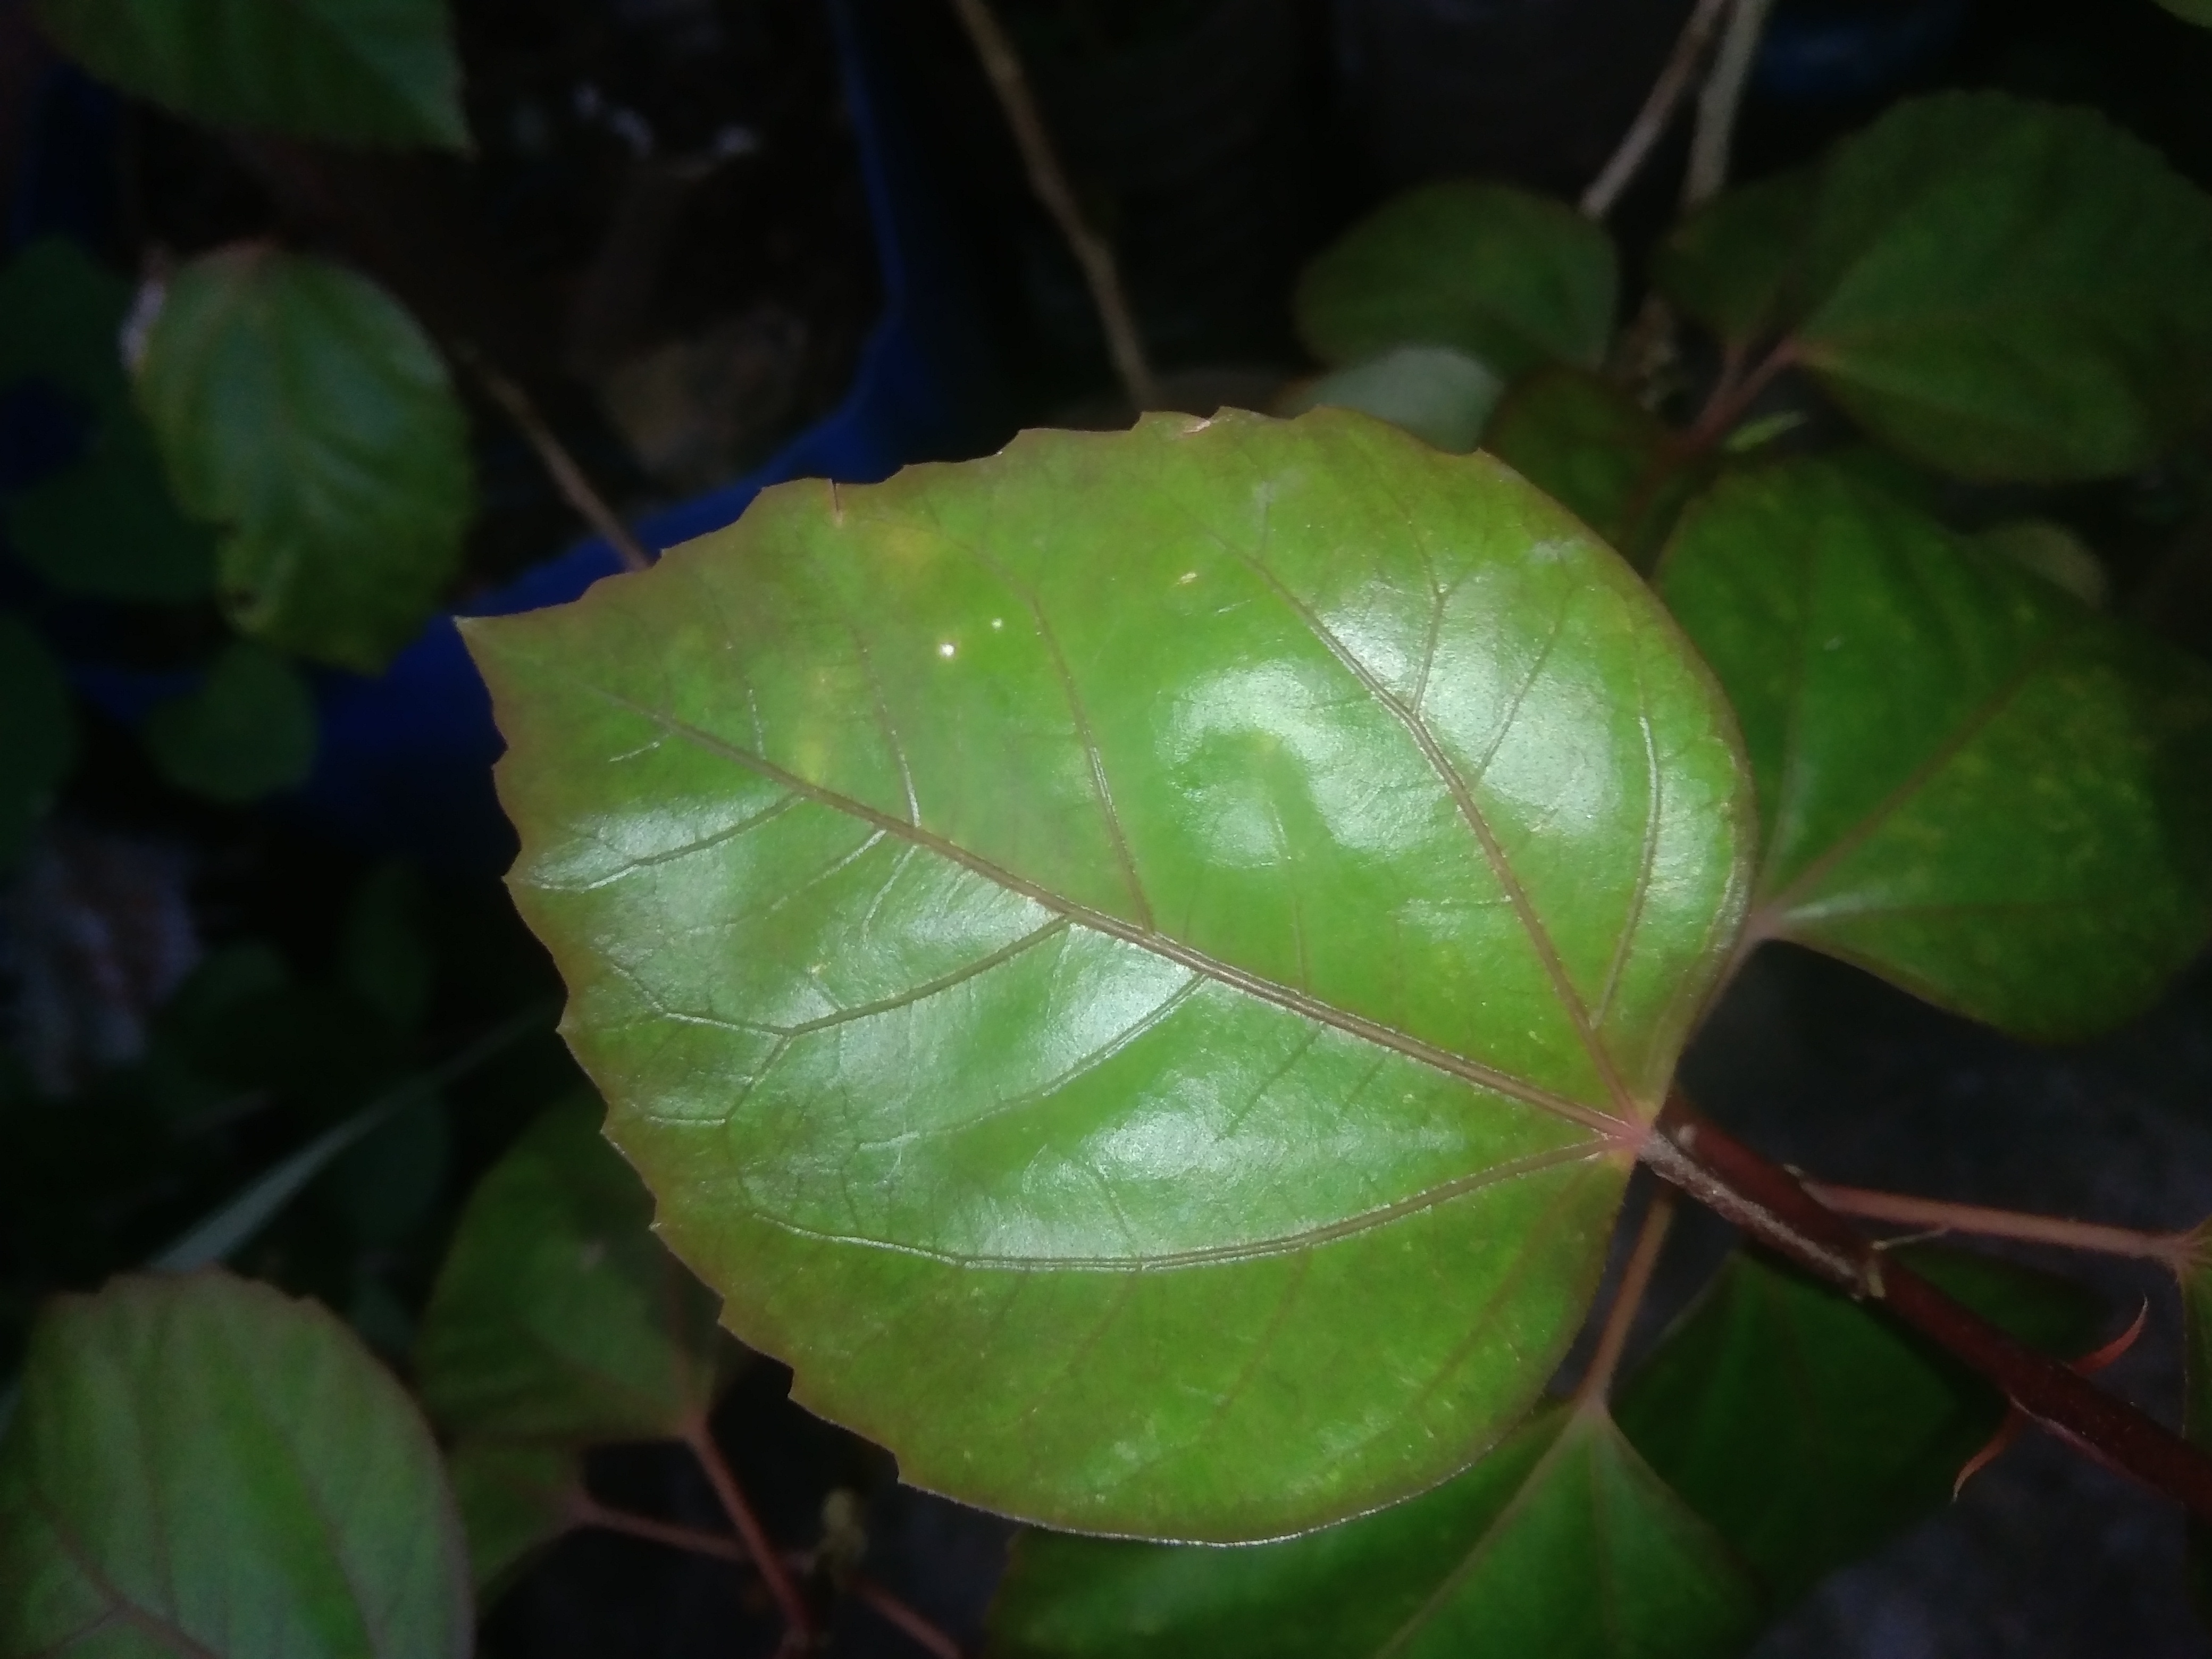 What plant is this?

hibiscus
